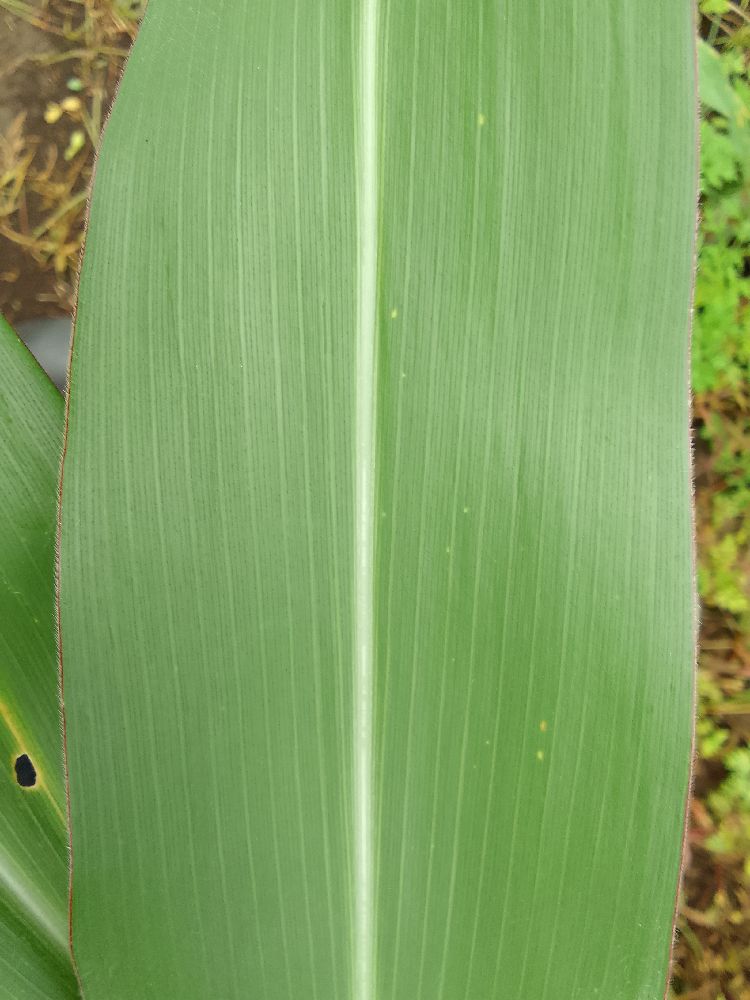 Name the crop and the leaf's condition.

maize, healthy
